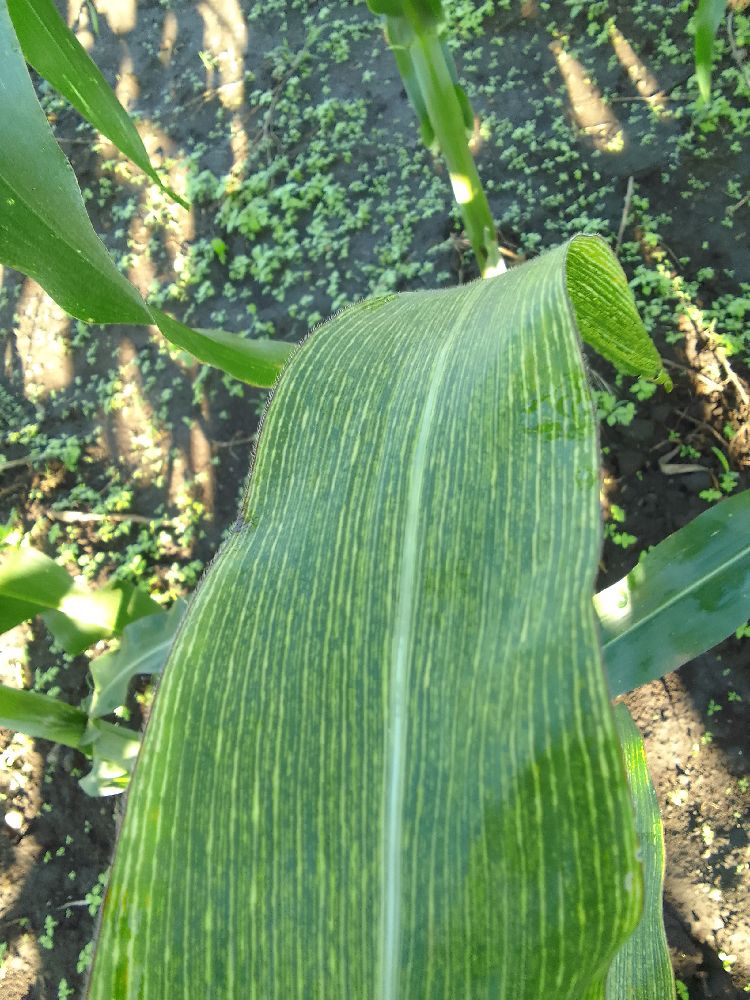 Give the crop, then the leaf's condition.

maize, maize streak virus
